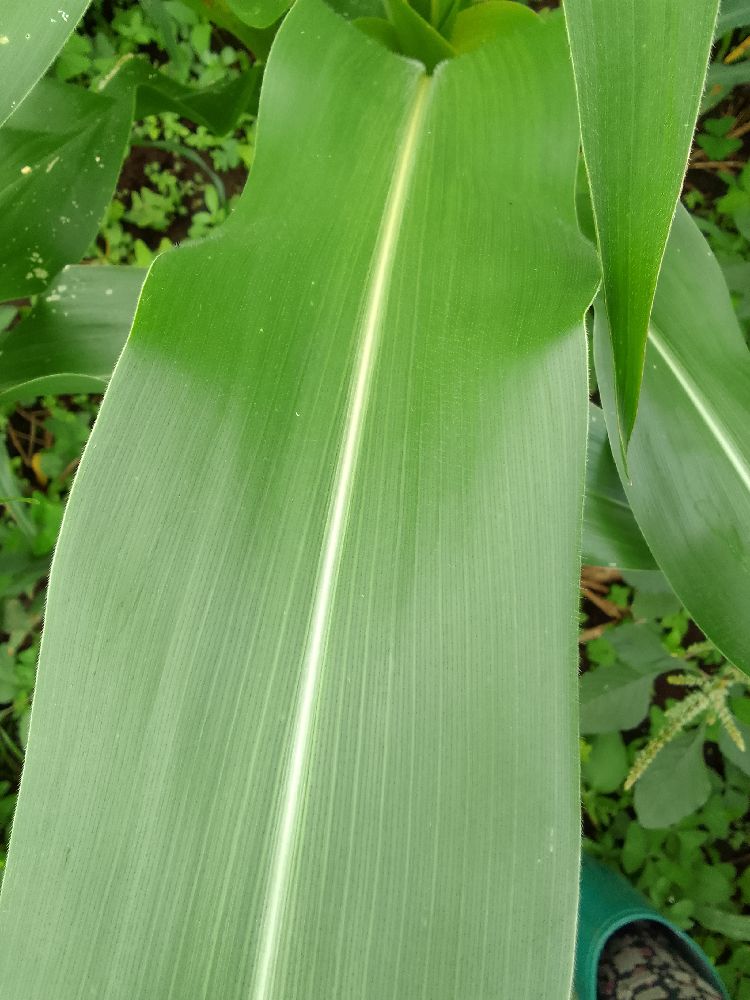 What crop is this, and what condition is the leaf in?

maize, healthy
